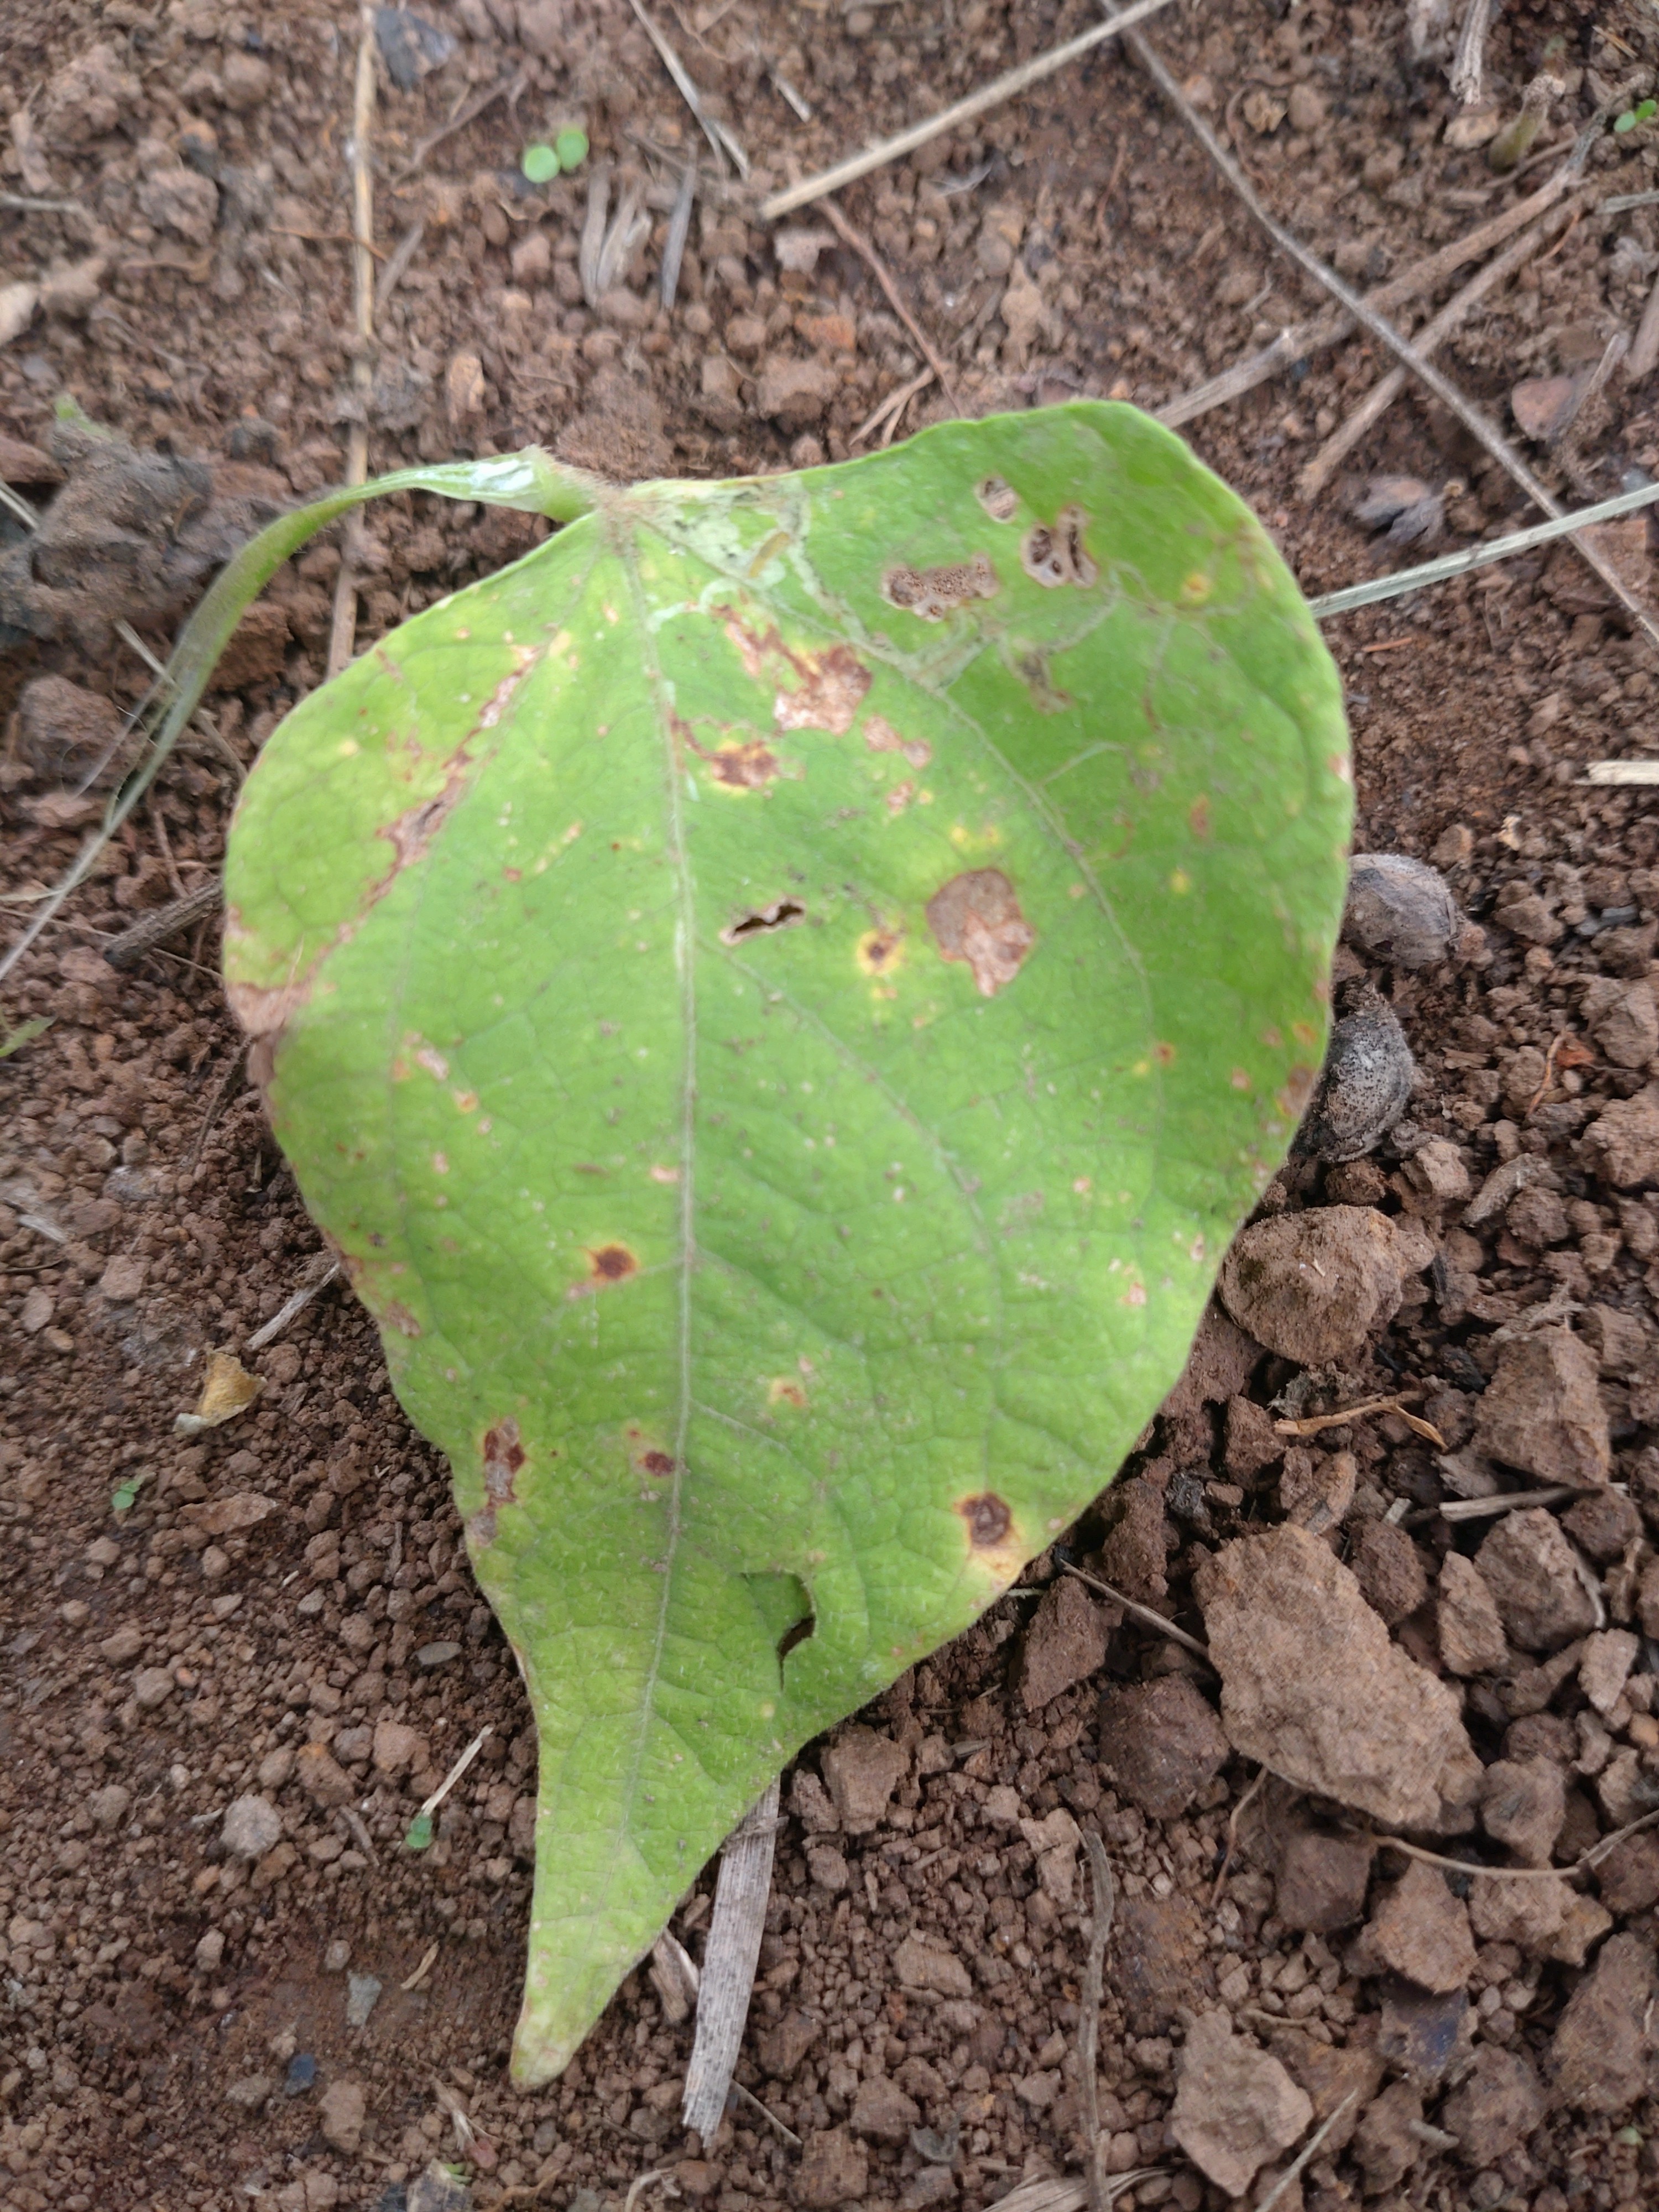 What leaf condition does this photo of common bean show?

rust
